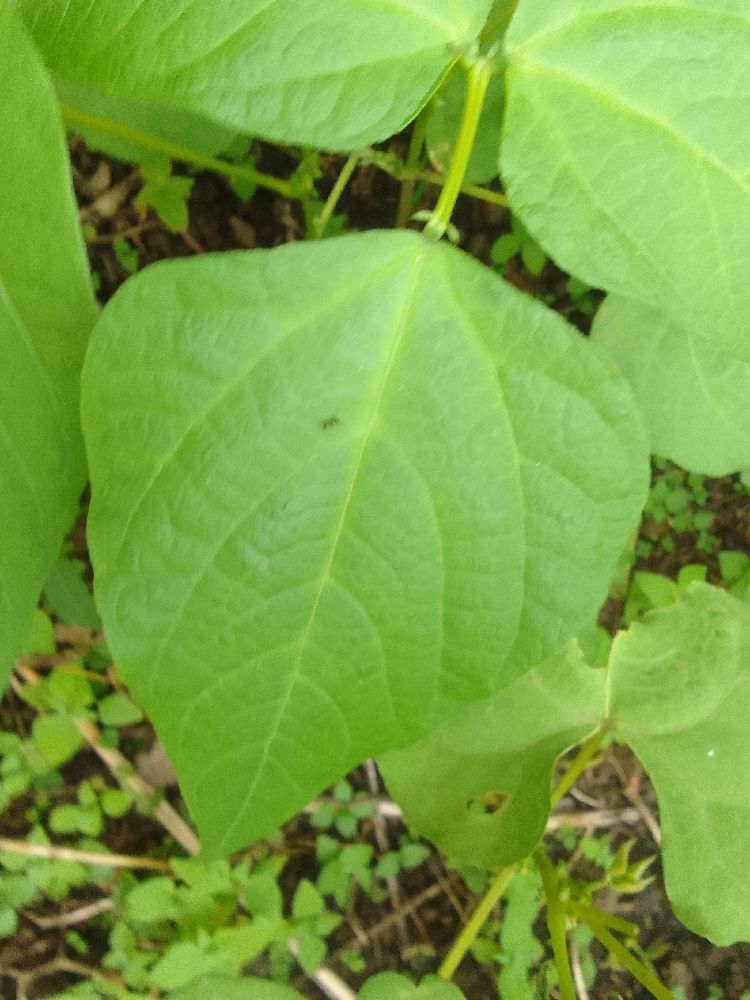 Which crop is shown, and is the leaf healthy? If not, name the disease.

common bean, healthy
